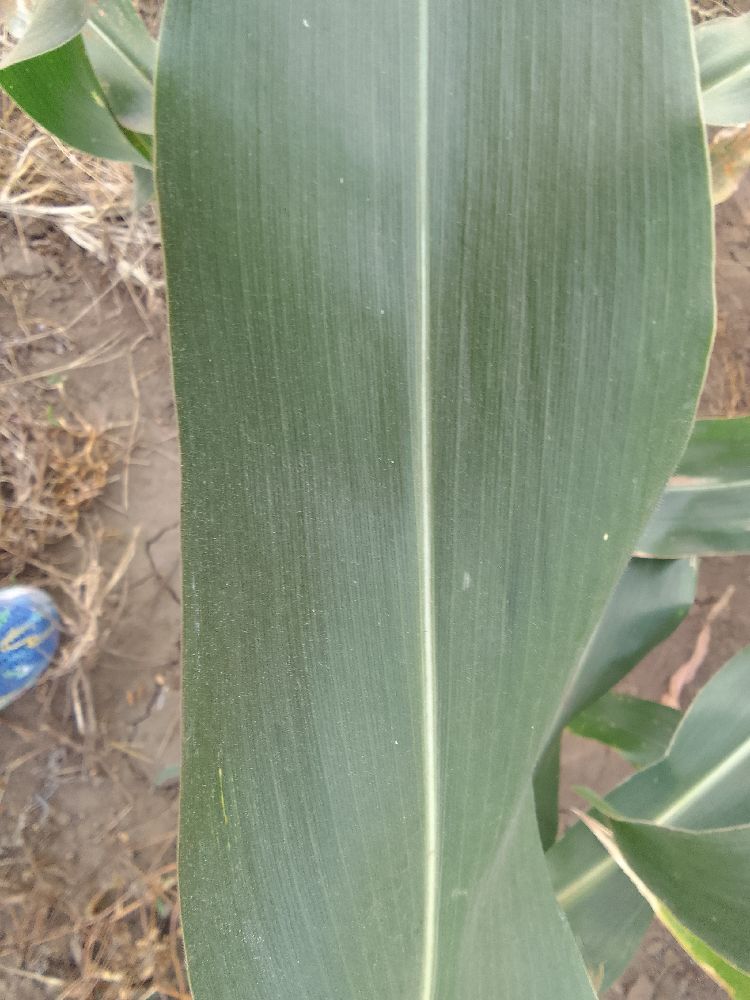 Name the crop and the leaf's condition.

maize, healthy
